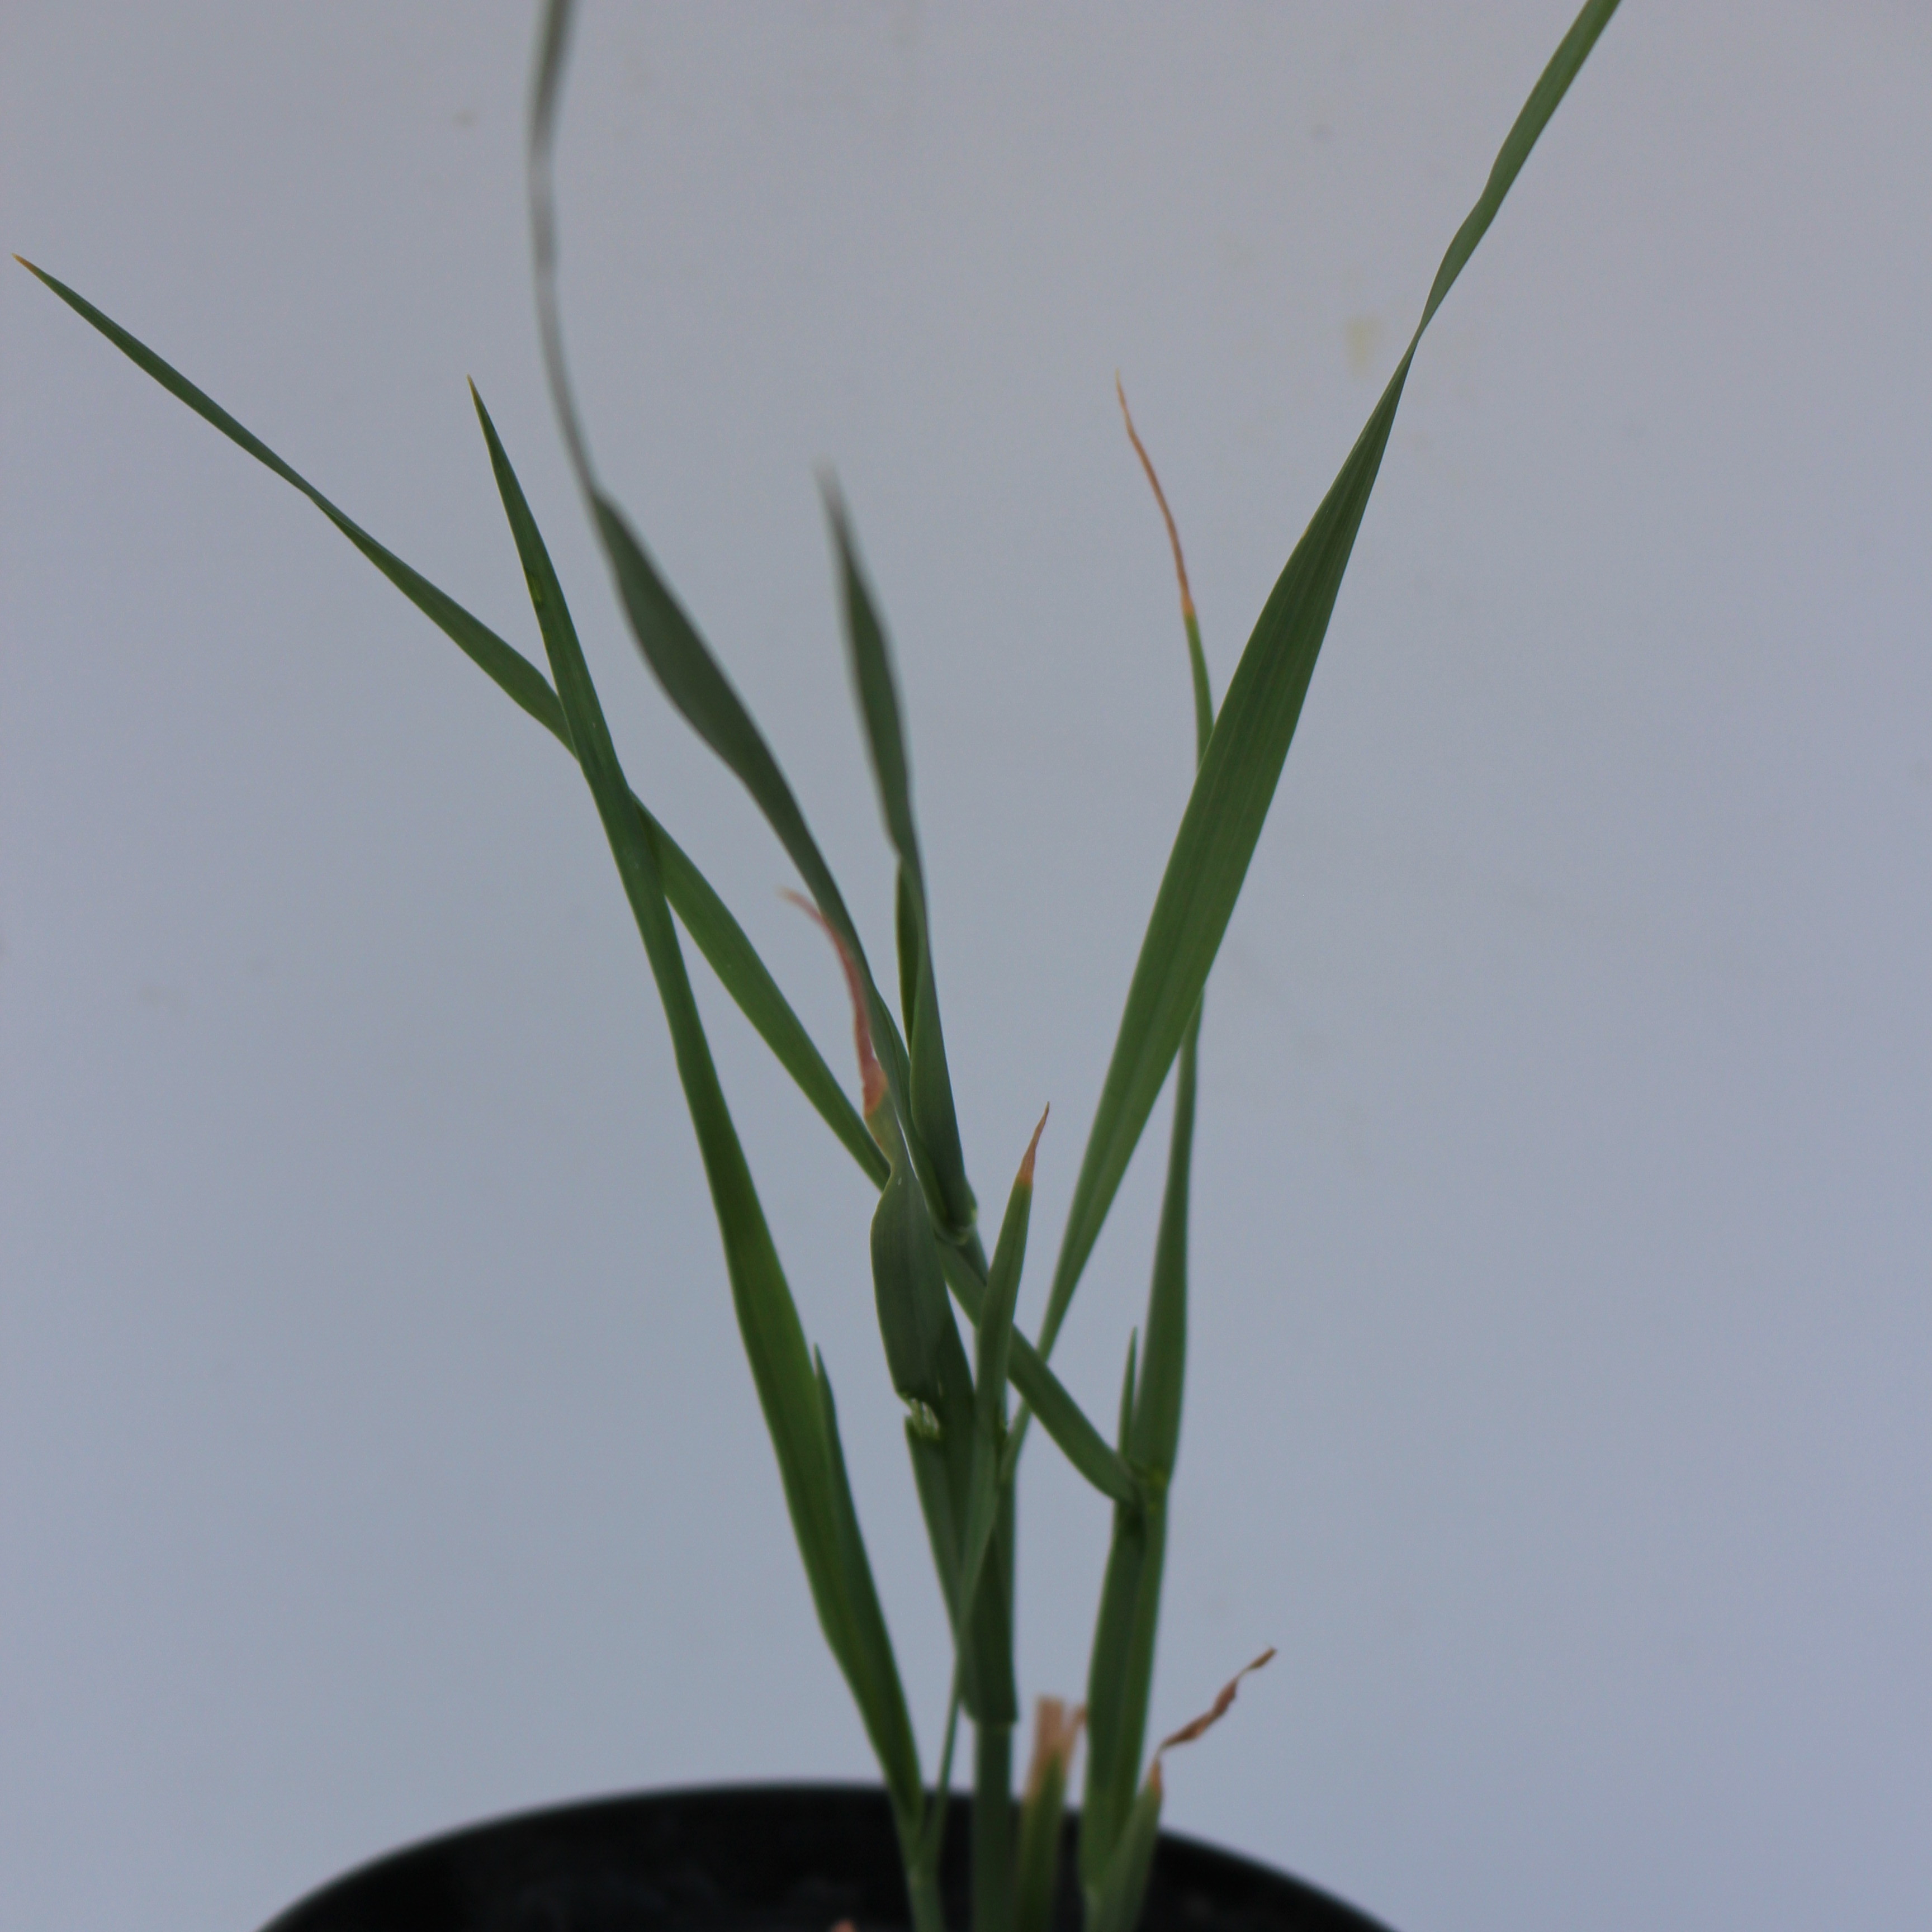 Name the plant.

Avena sterilis
